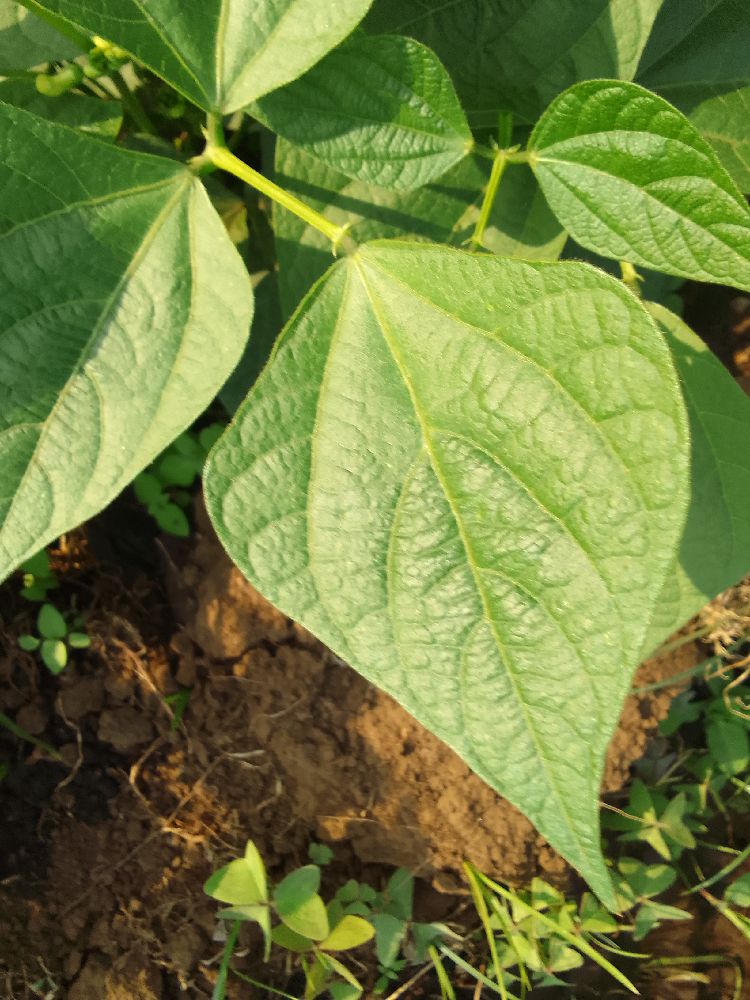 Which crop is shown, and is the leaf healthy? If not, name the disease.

common bean, healthy
